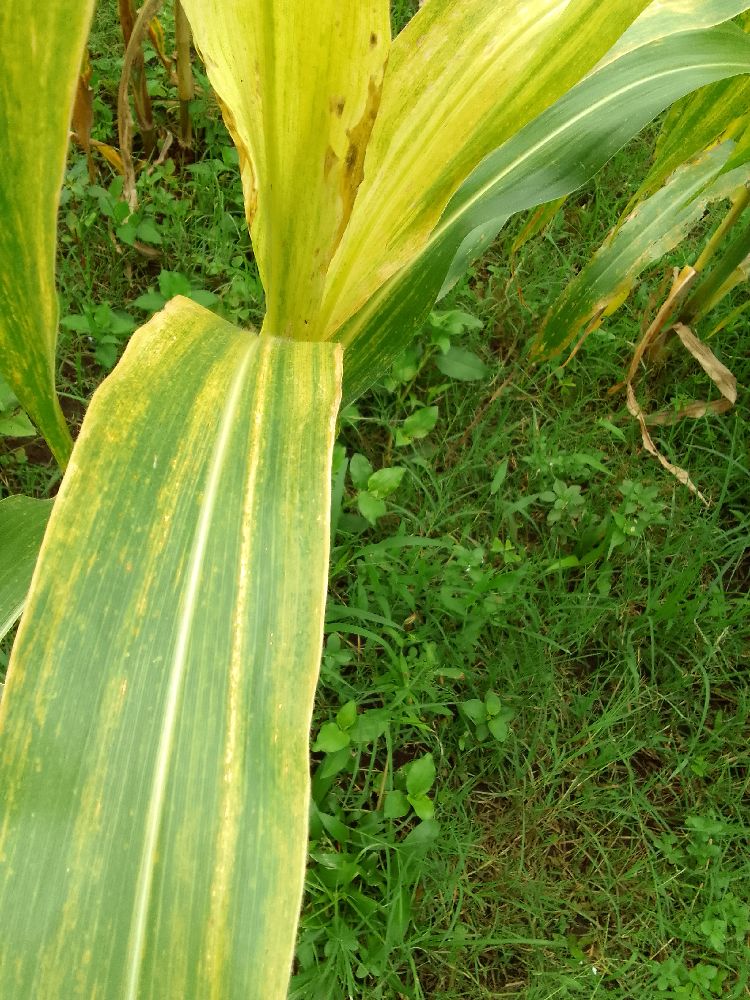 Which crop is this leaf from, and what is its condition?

maize, maize lethal necrosis
